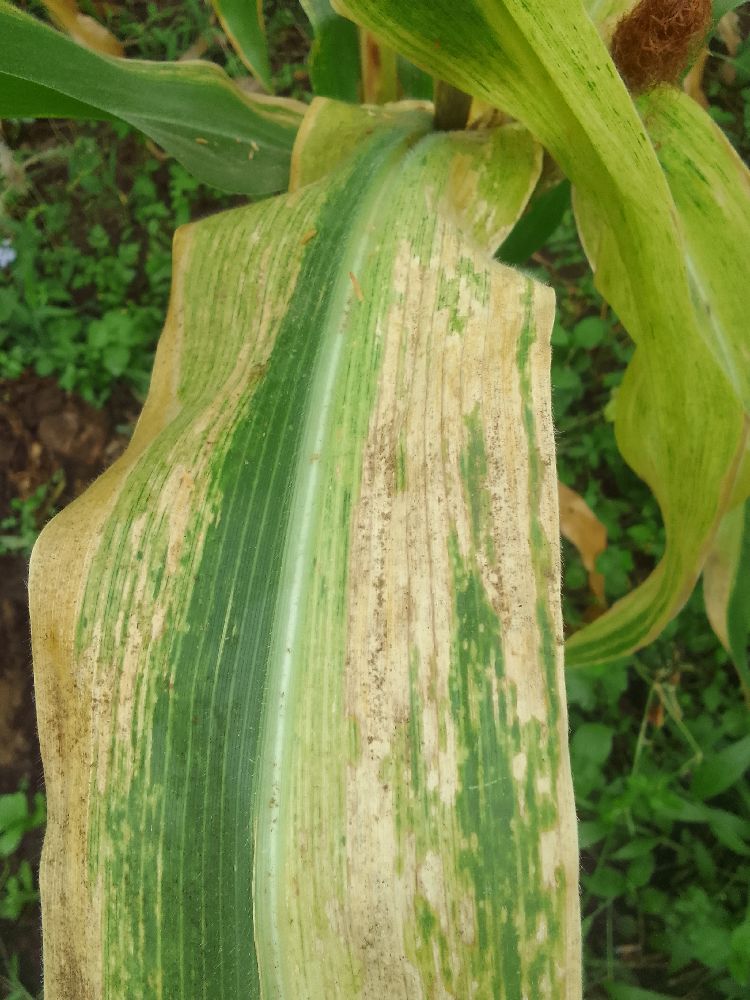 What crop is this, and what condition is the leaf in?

maize, maize lethal necrosis
